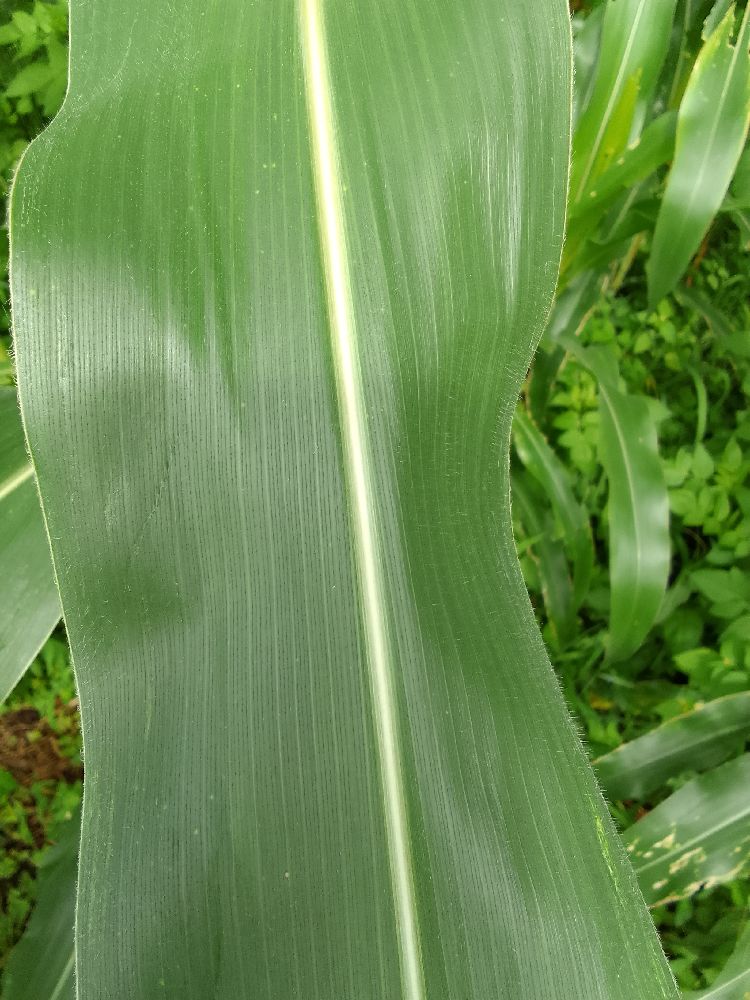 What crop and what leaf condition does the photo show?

maize, healthy
